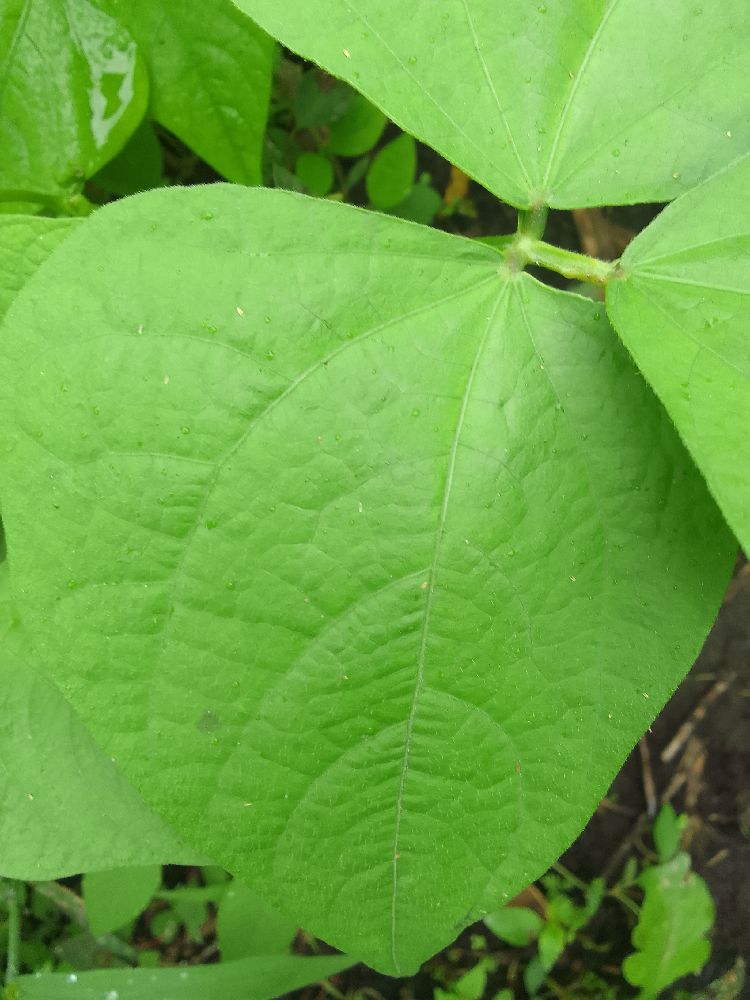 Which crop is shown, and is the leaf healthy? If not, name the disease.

common bean, healthy
